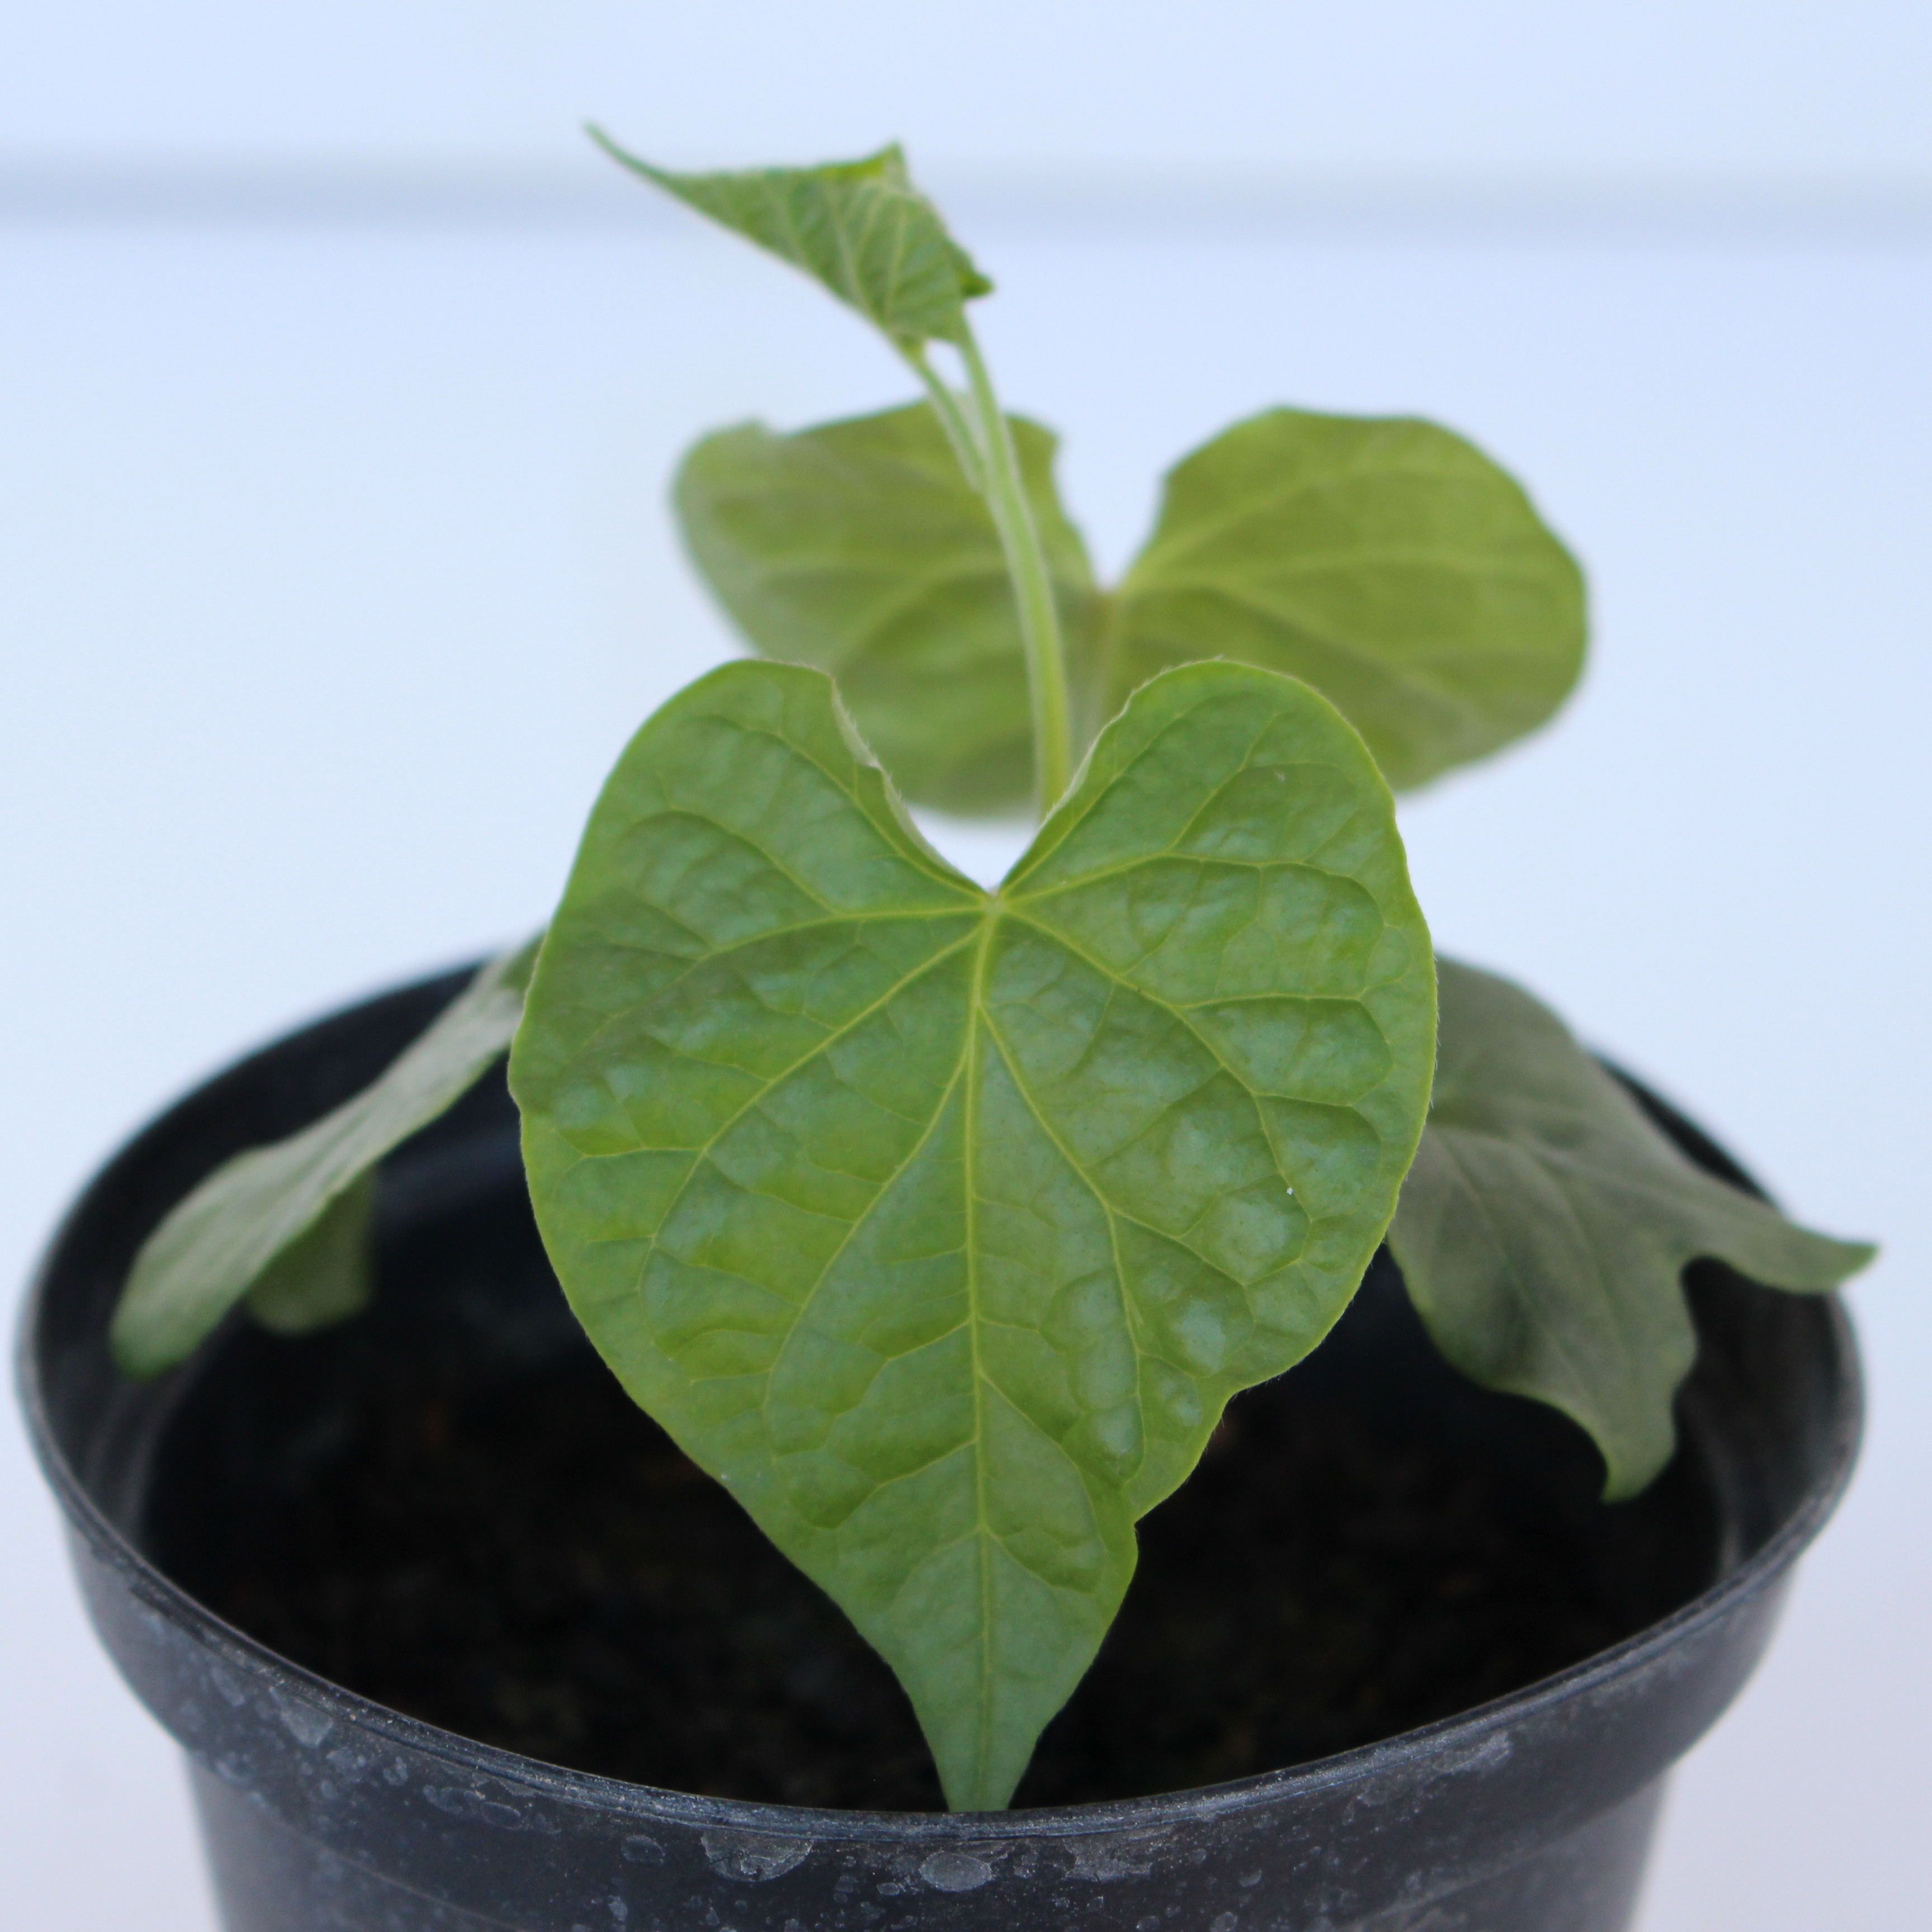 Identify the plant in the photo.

Convolvulus arvensis
